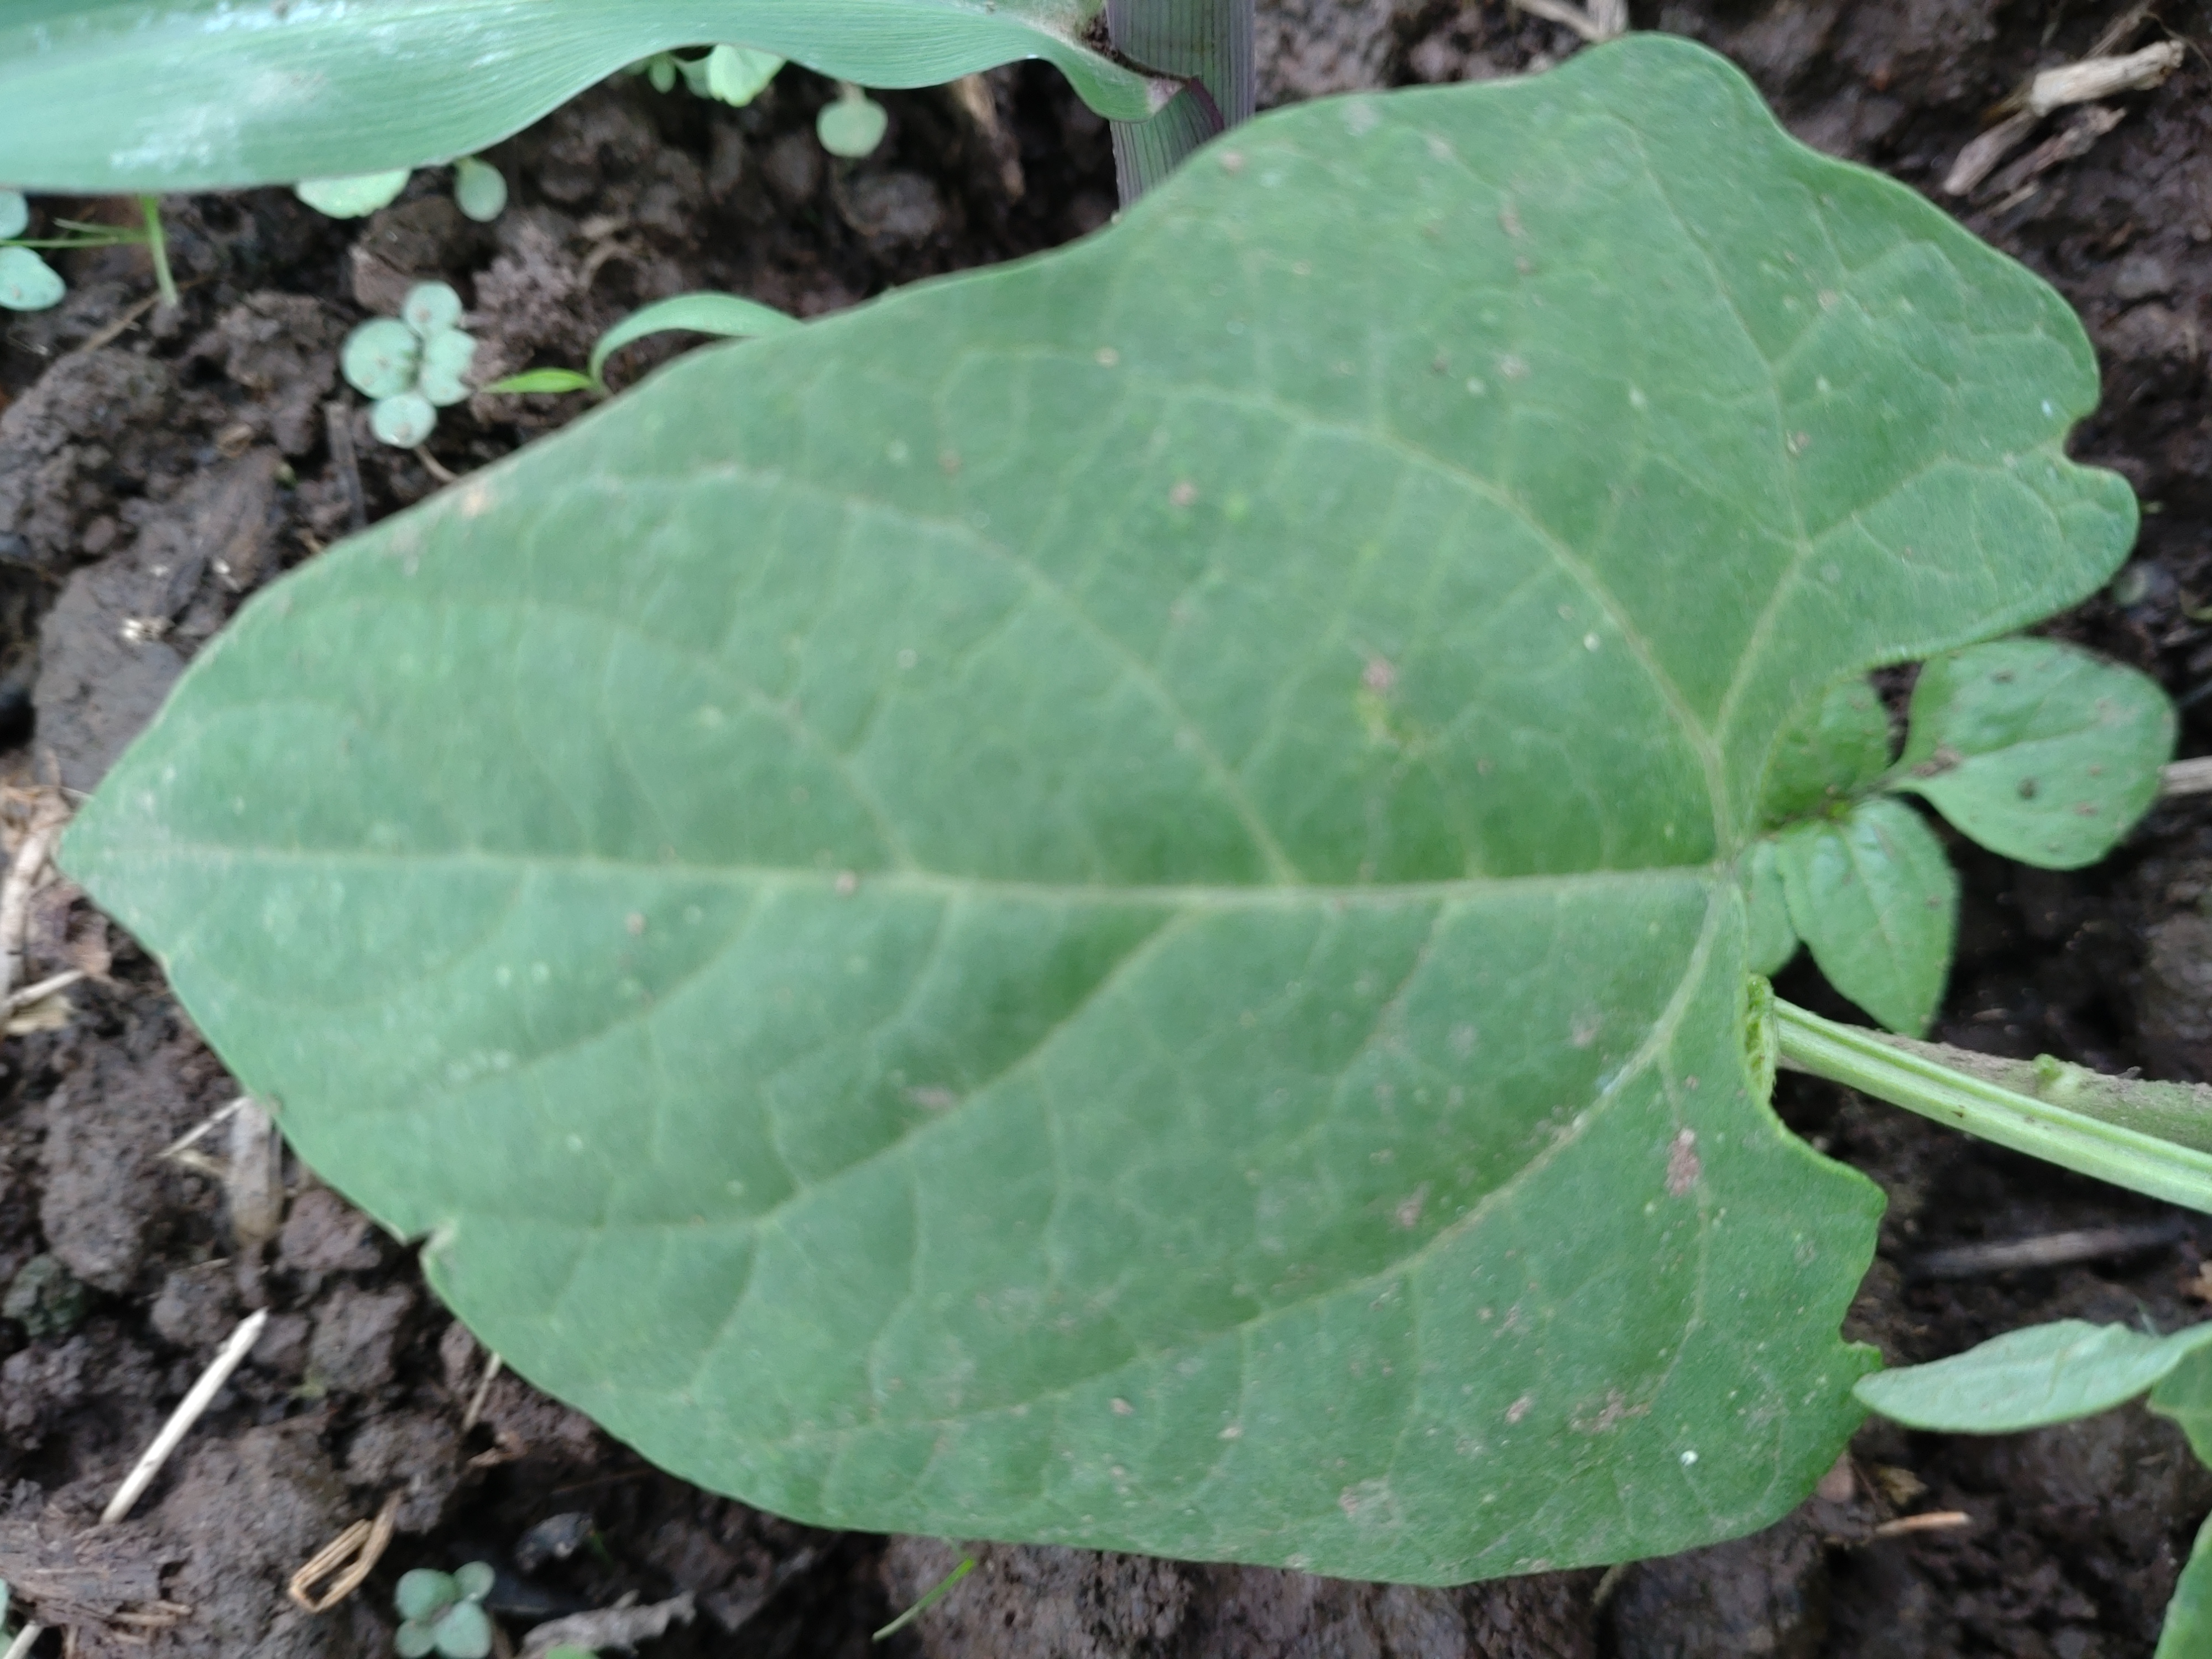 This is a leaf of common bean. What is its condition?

healthy
